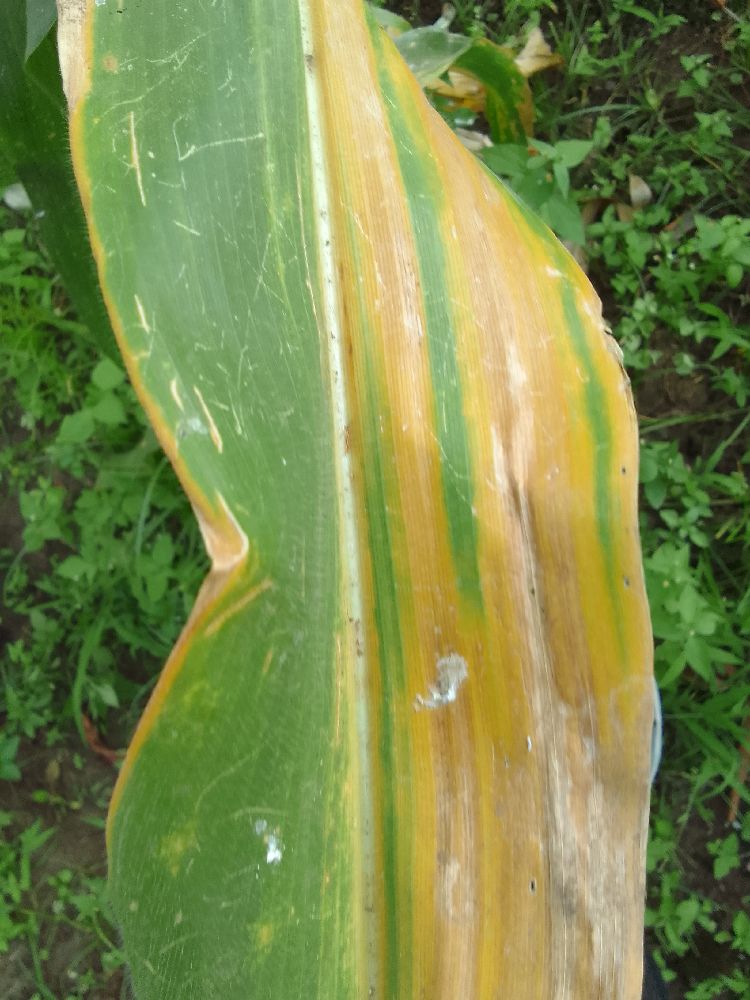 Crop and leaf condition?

maize, maize lethal necrosis
